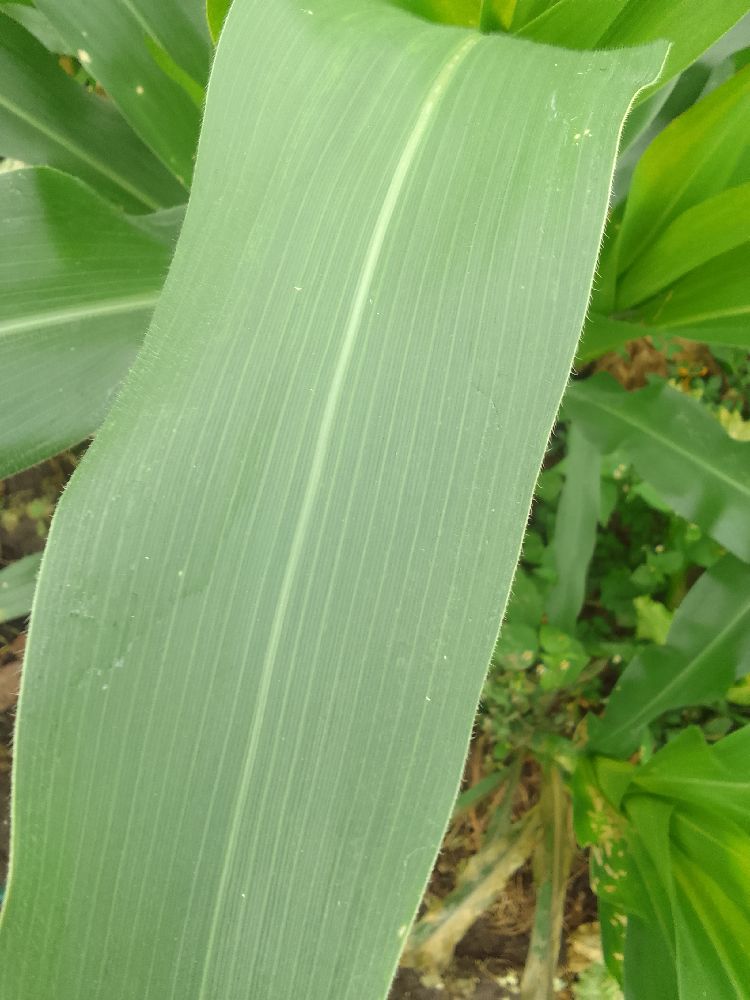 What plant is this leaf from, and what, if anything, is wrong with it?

maize, healthy
